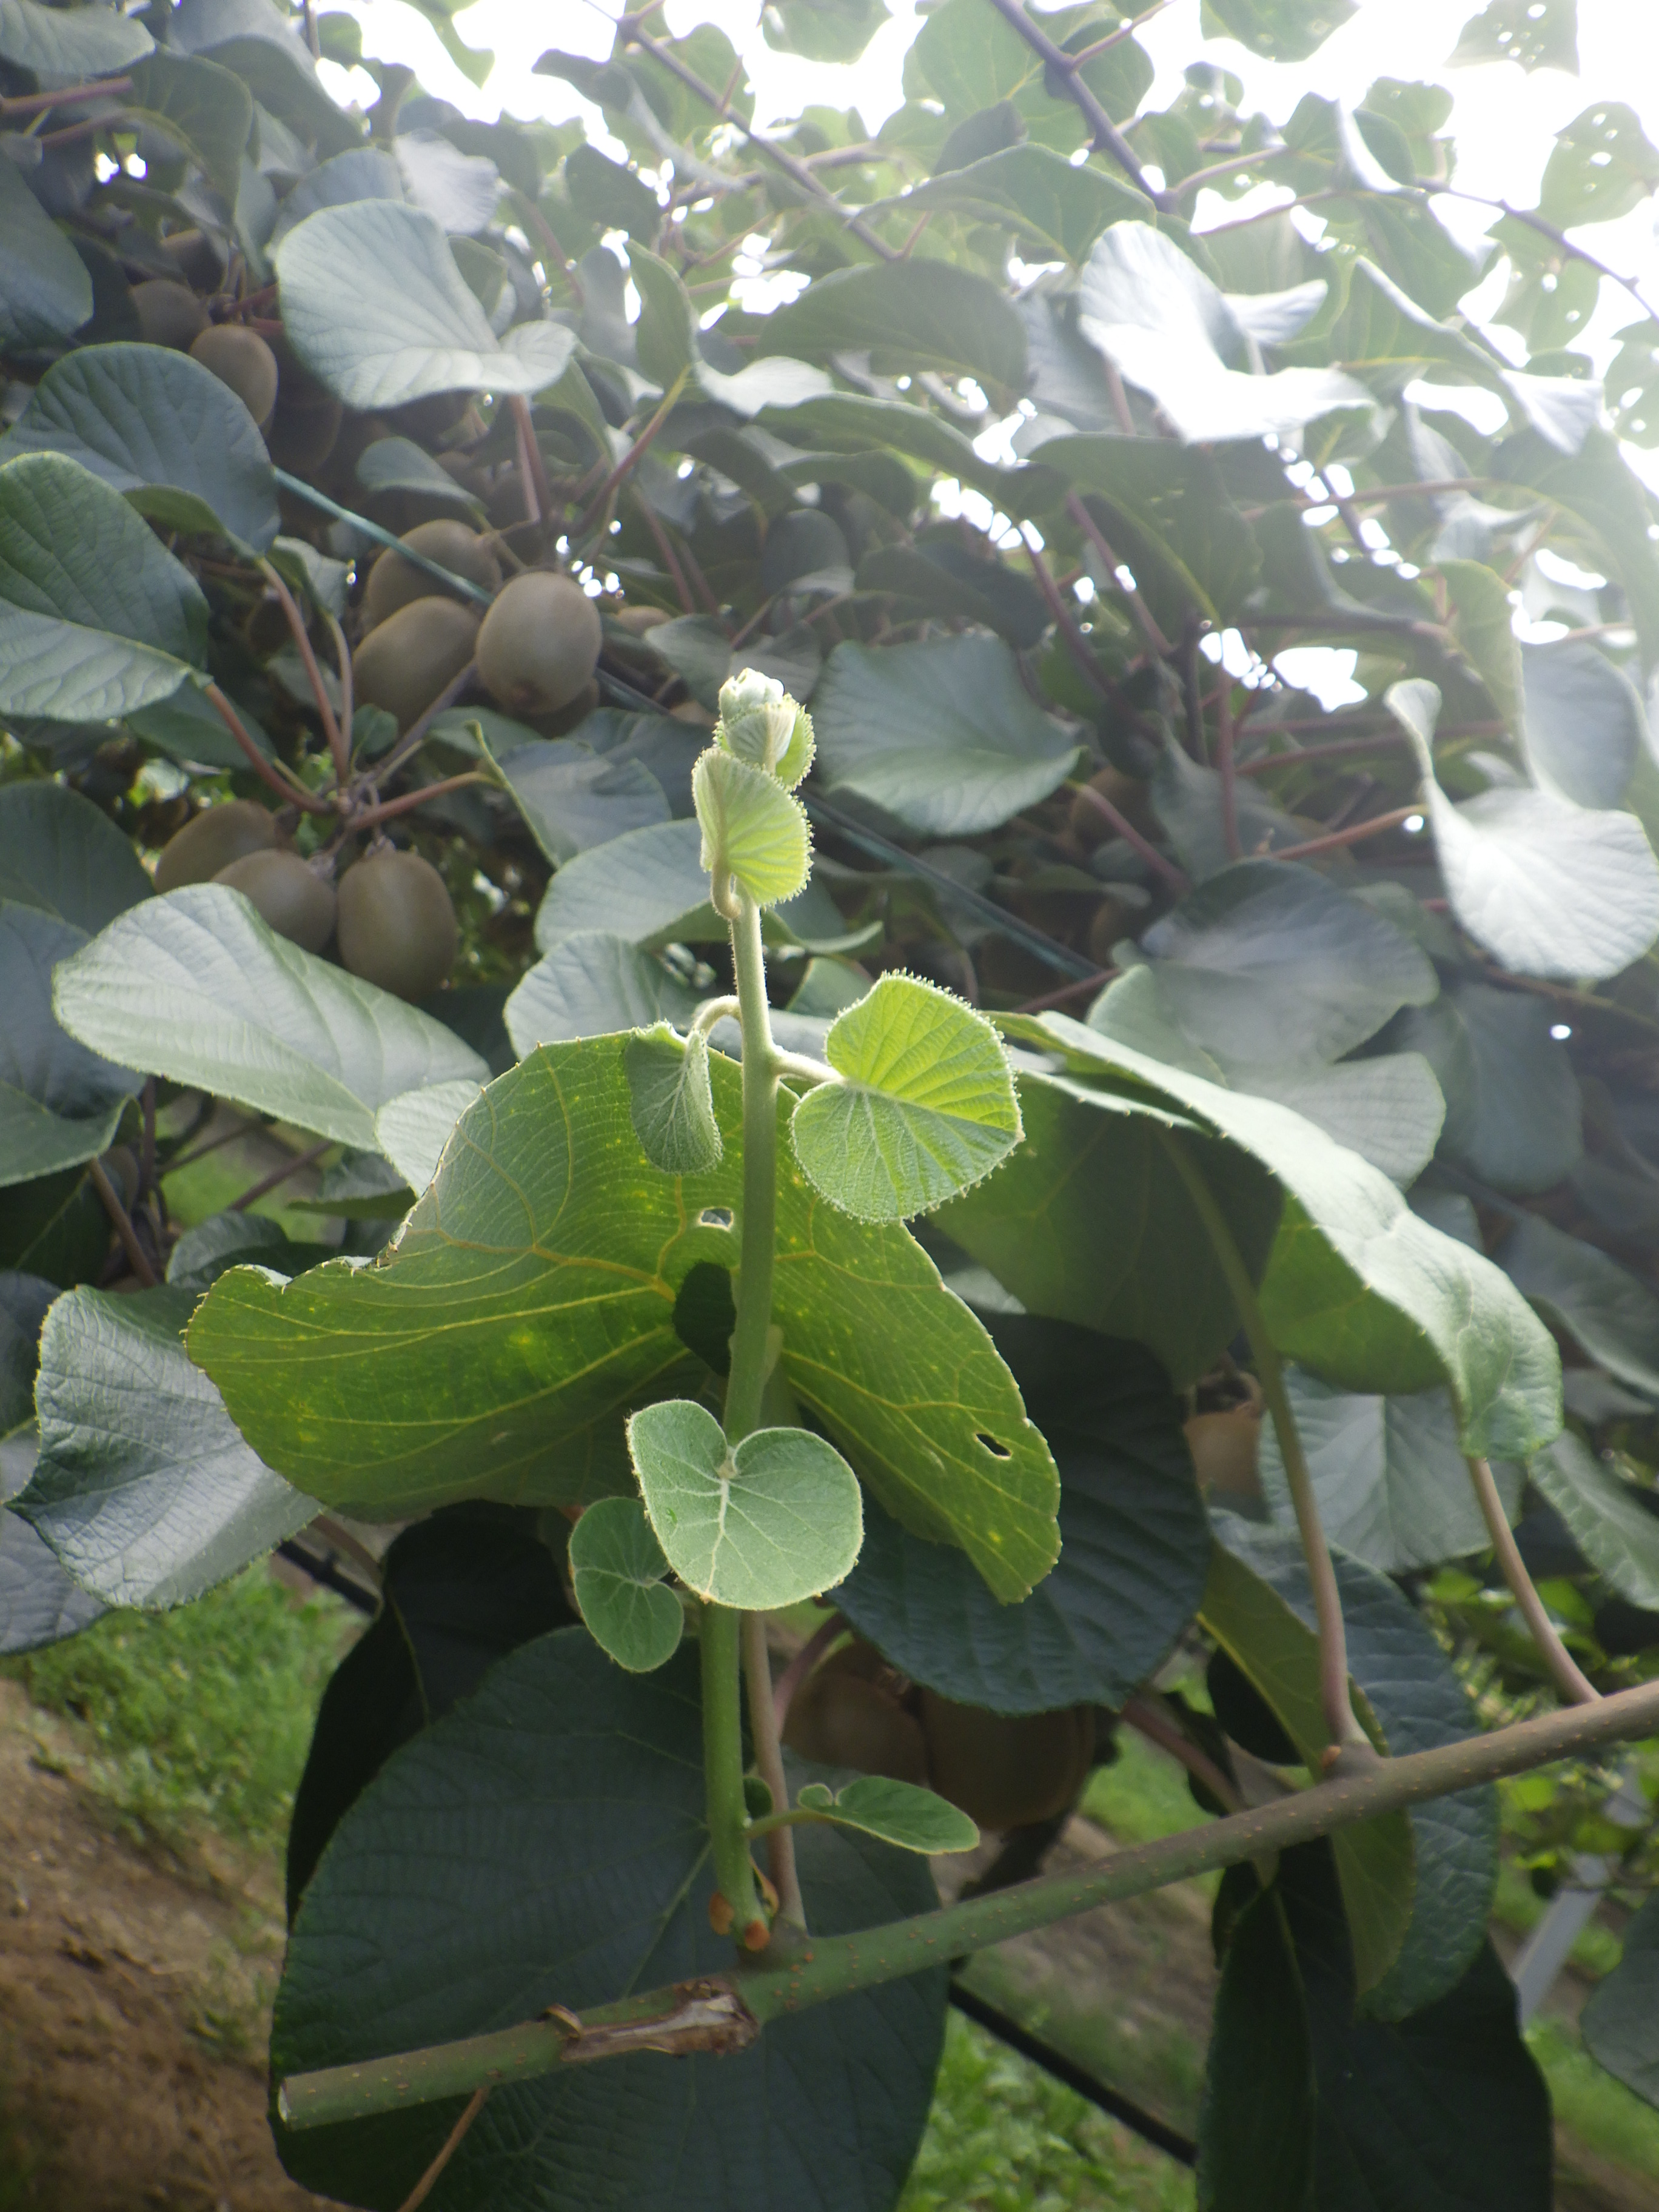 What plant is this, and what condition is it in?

kiwi, phytophagous
